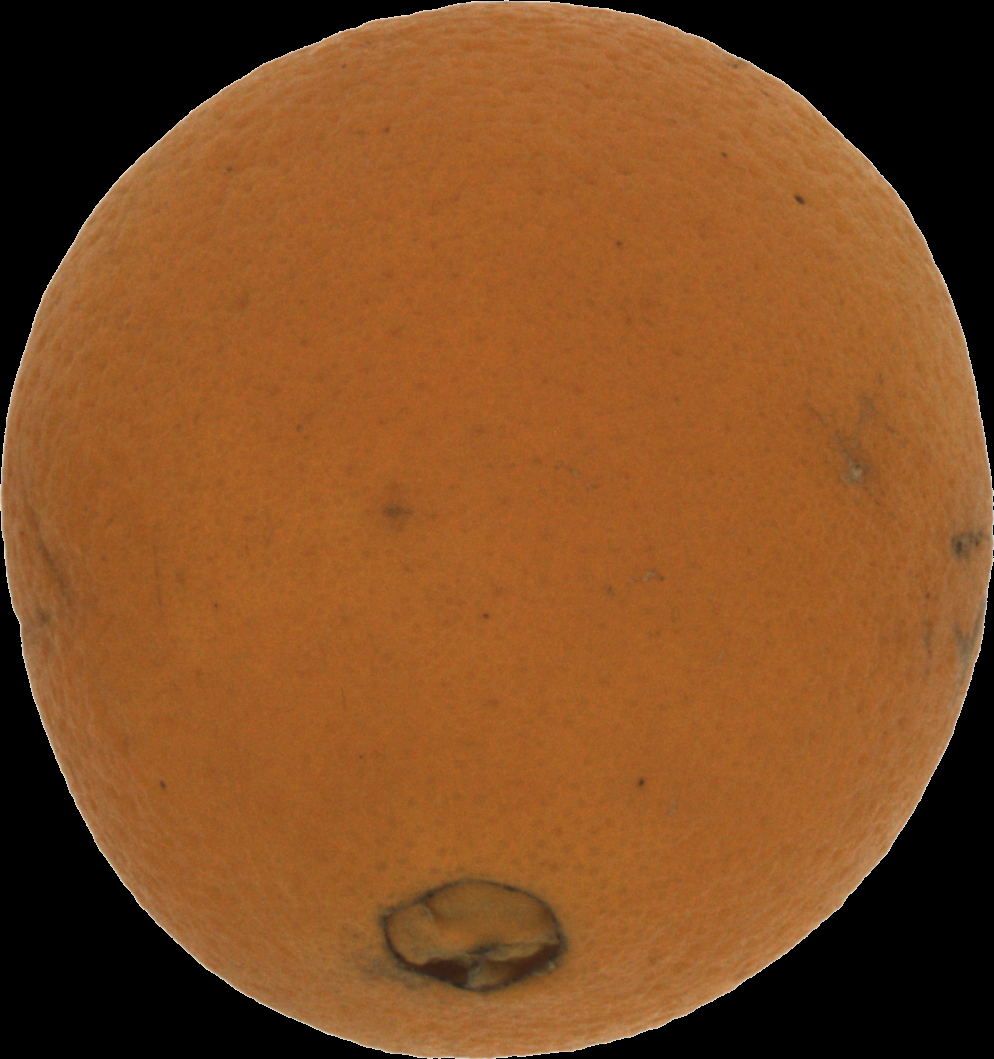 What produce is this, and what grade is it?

orange, bad
